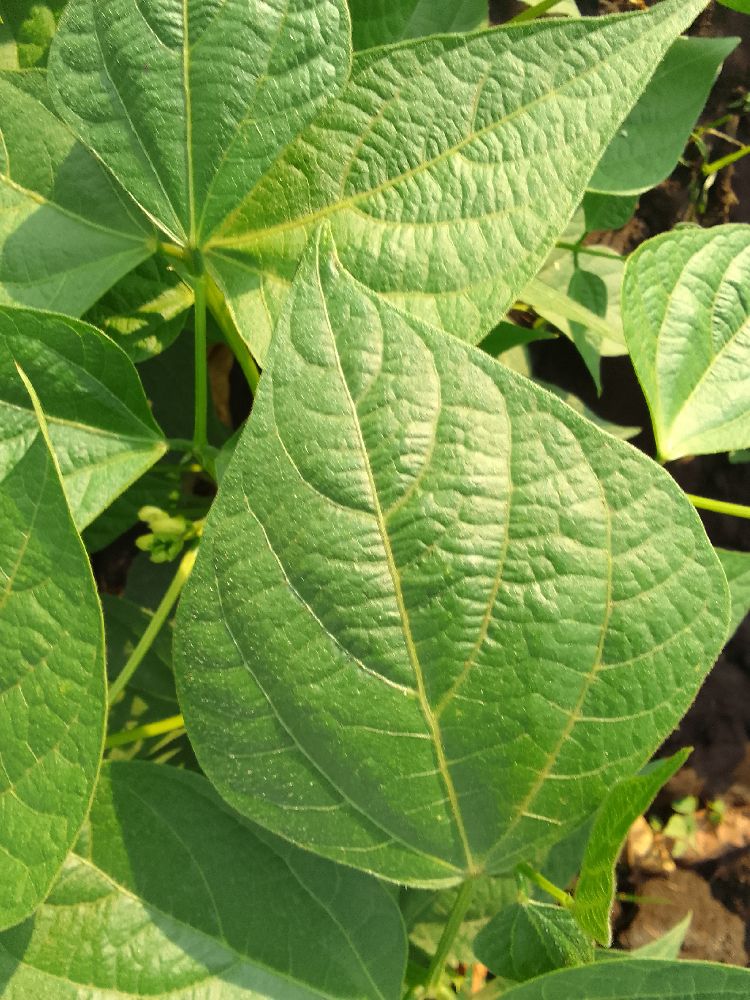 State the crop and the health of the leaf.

common bean, healthy
